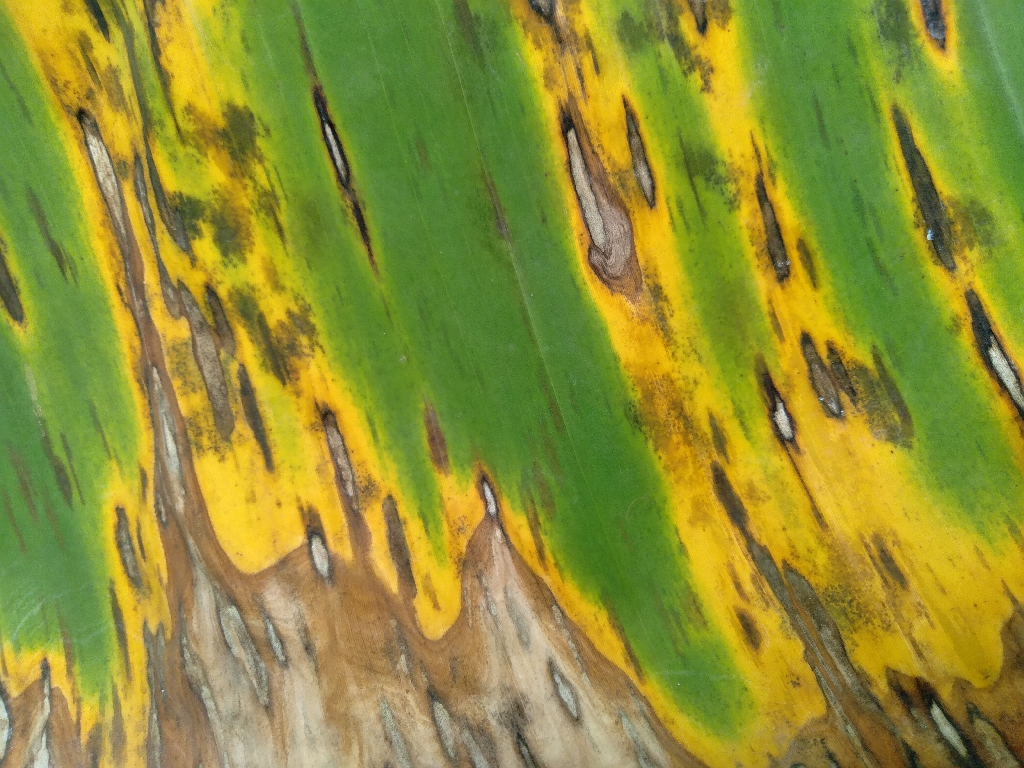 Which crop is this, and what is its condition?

banana, black sigatoka
